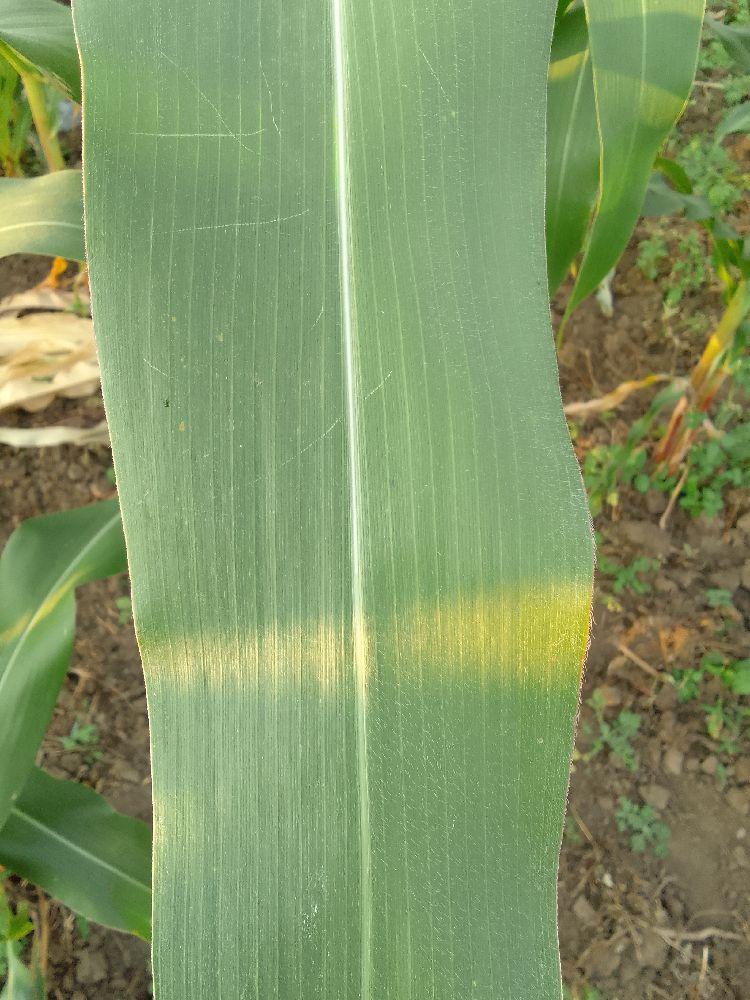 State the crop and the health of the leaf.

maize, healthy
